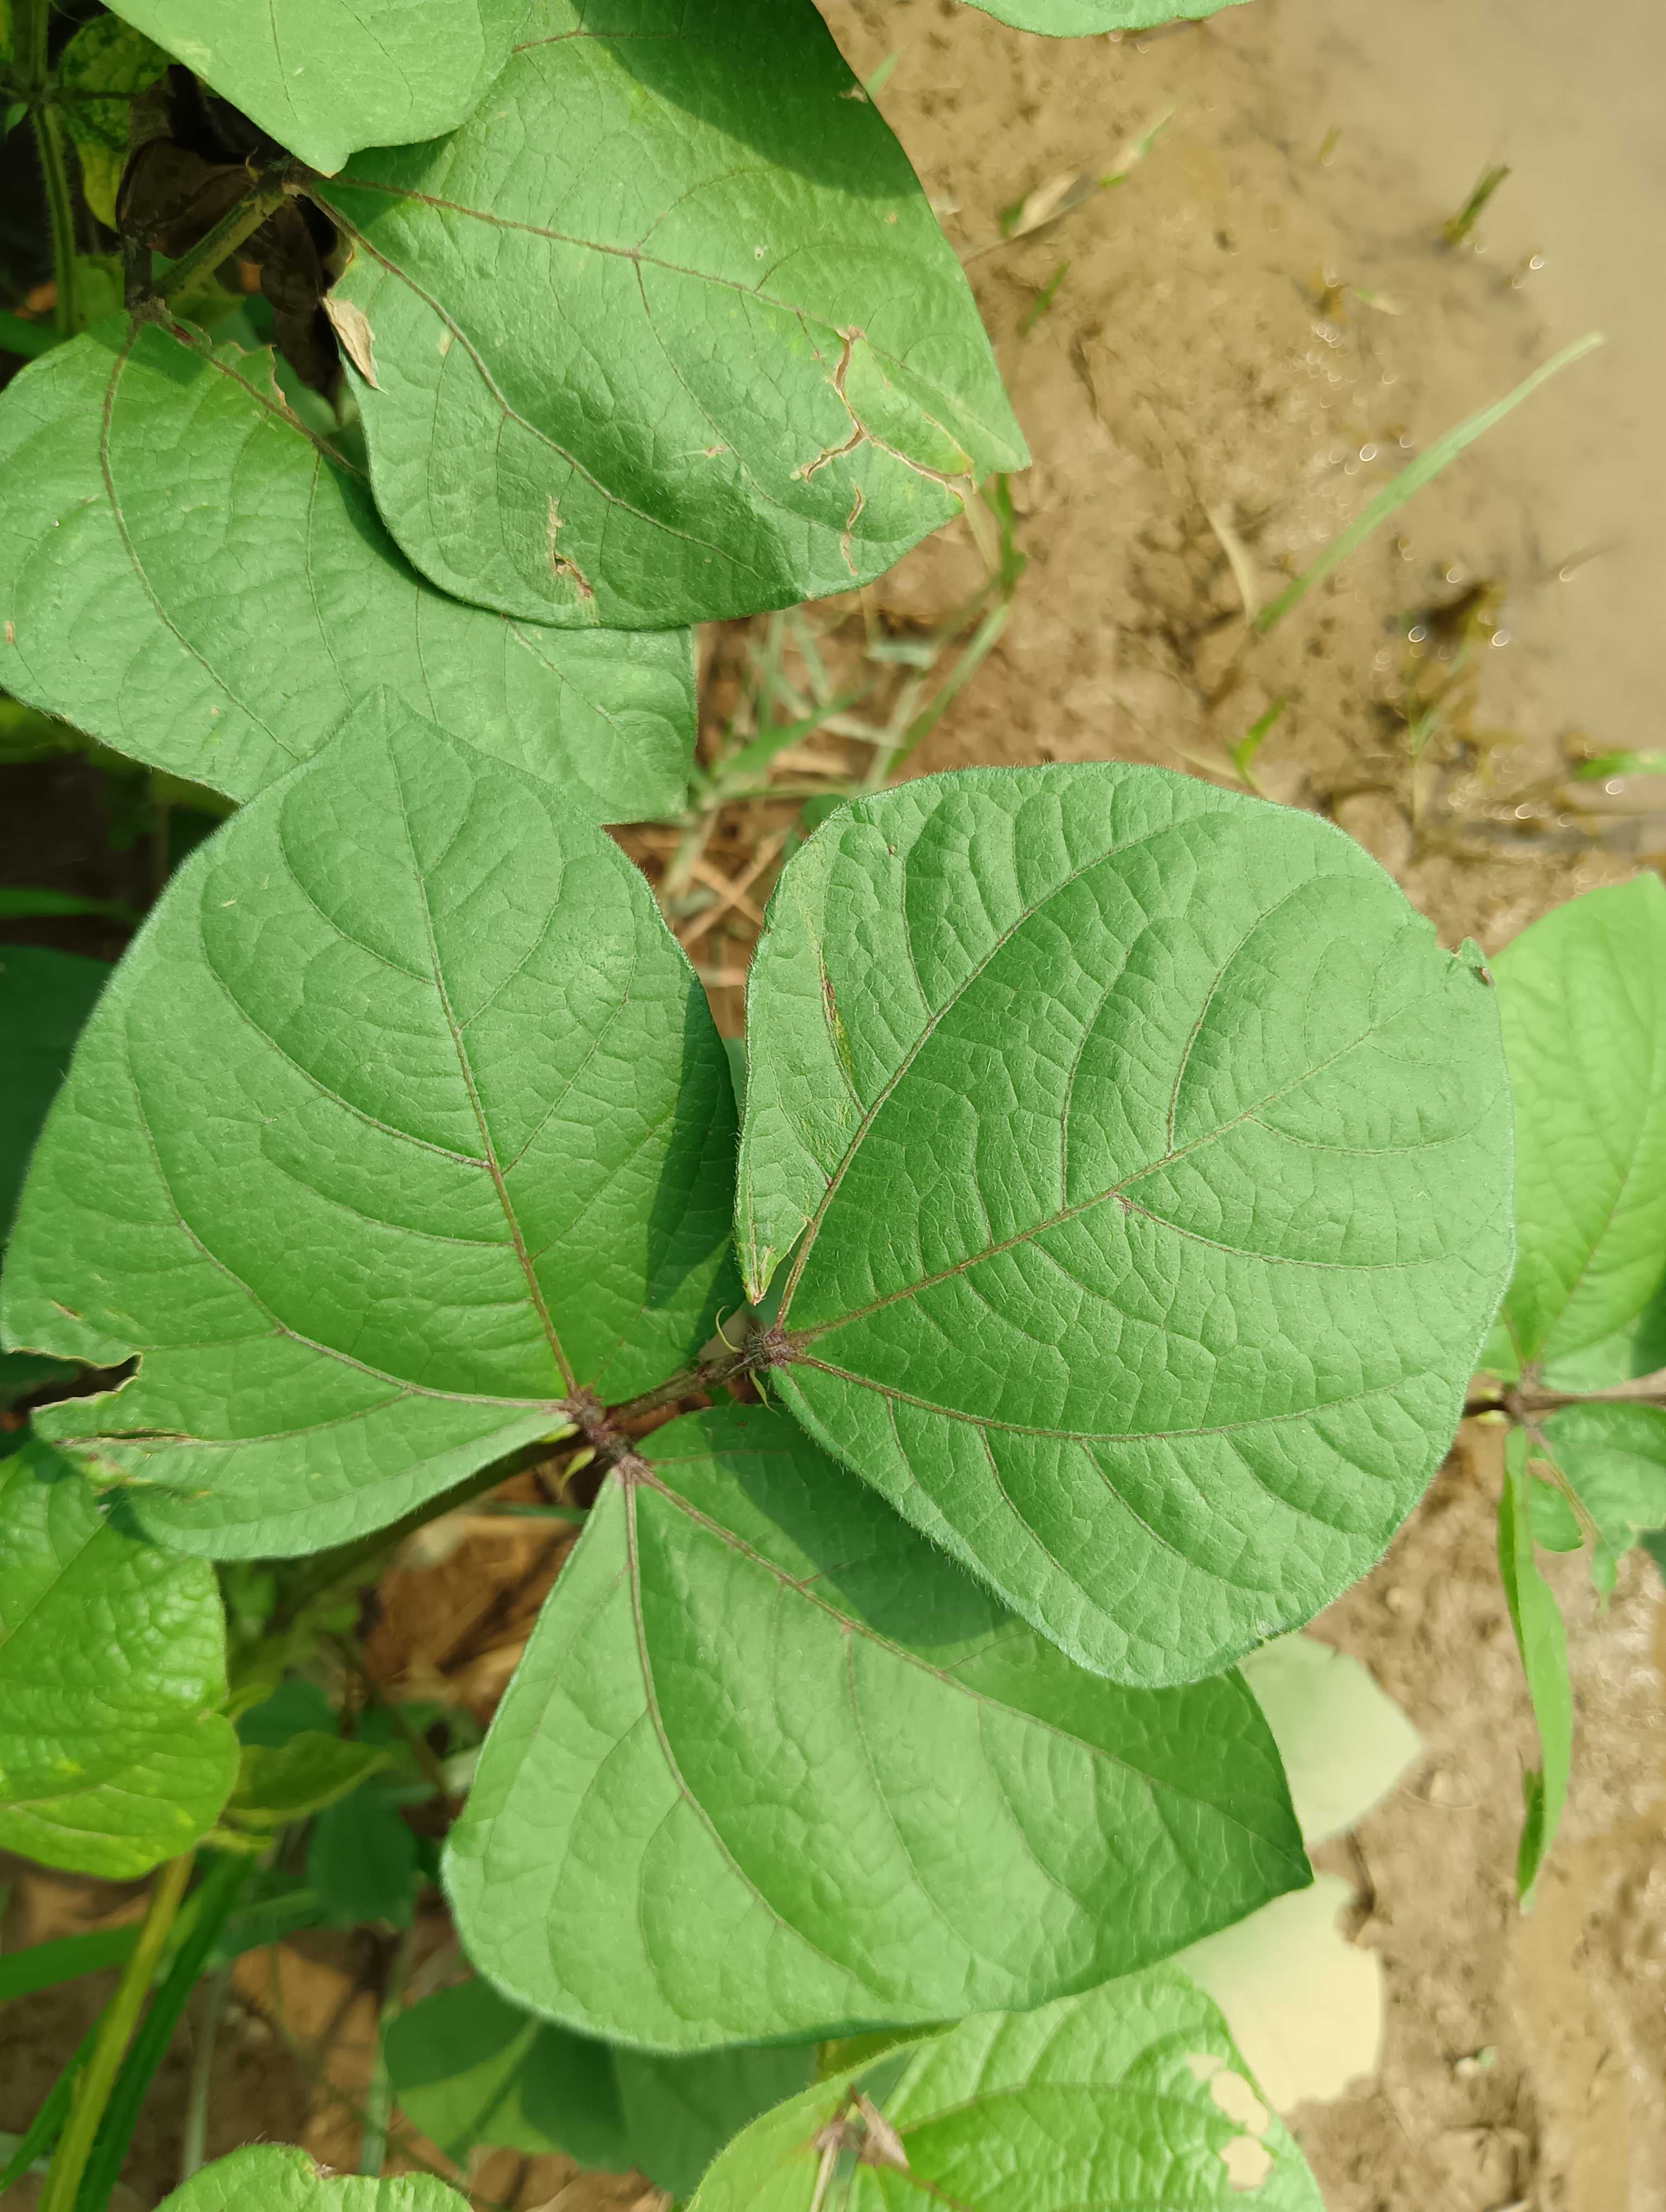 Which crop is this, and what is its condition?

mungbean, healthy
